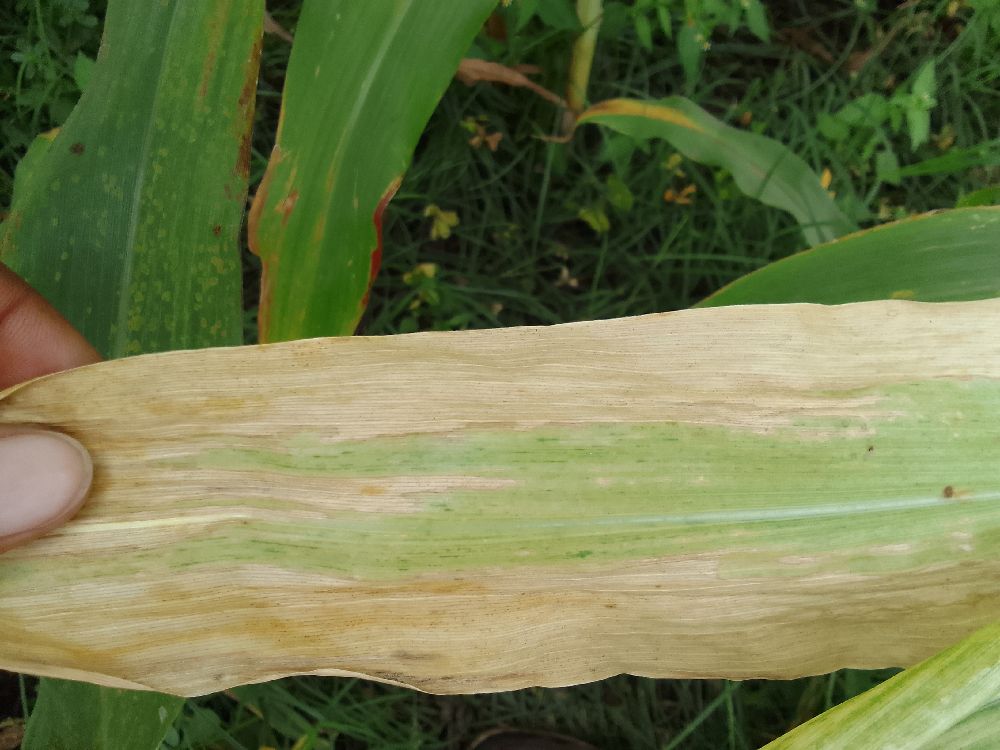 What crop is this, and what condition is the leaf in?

maize, maize lethal necrosis
